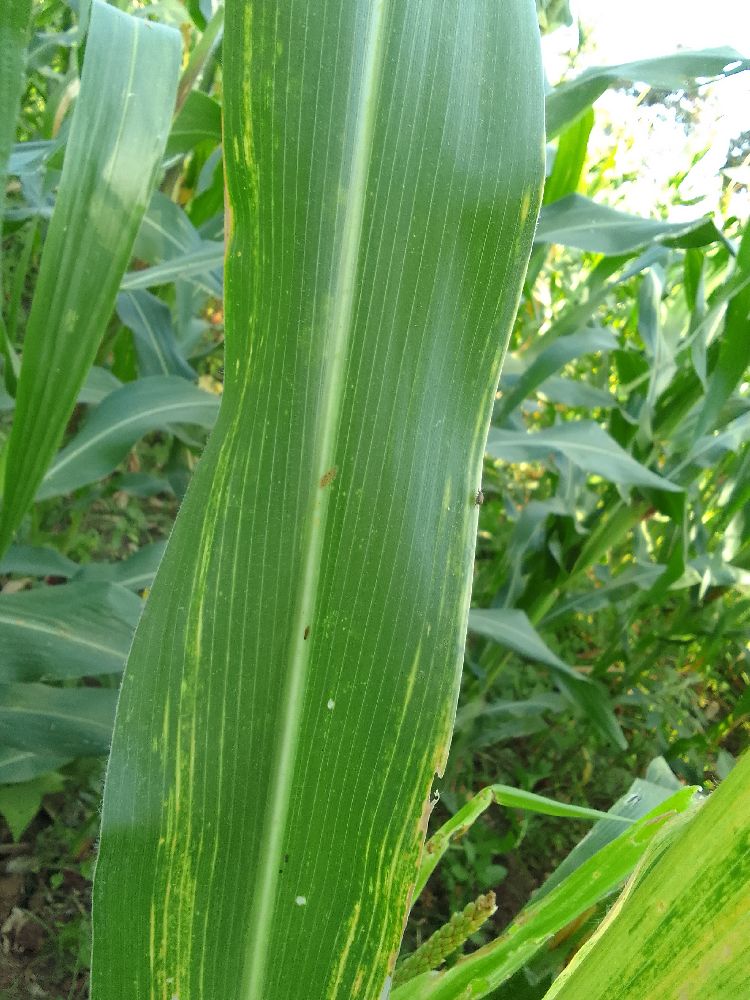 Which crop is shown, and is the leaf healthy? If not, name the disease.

maize, maize lethal necrosis
